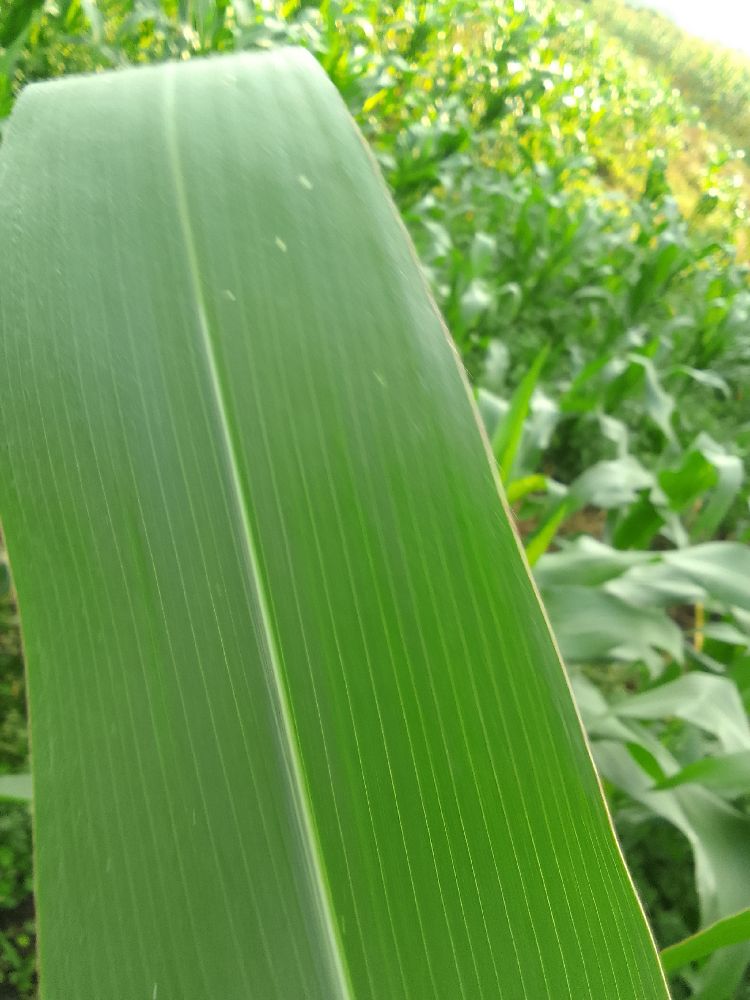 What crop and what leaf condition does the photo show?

maize, healthy
